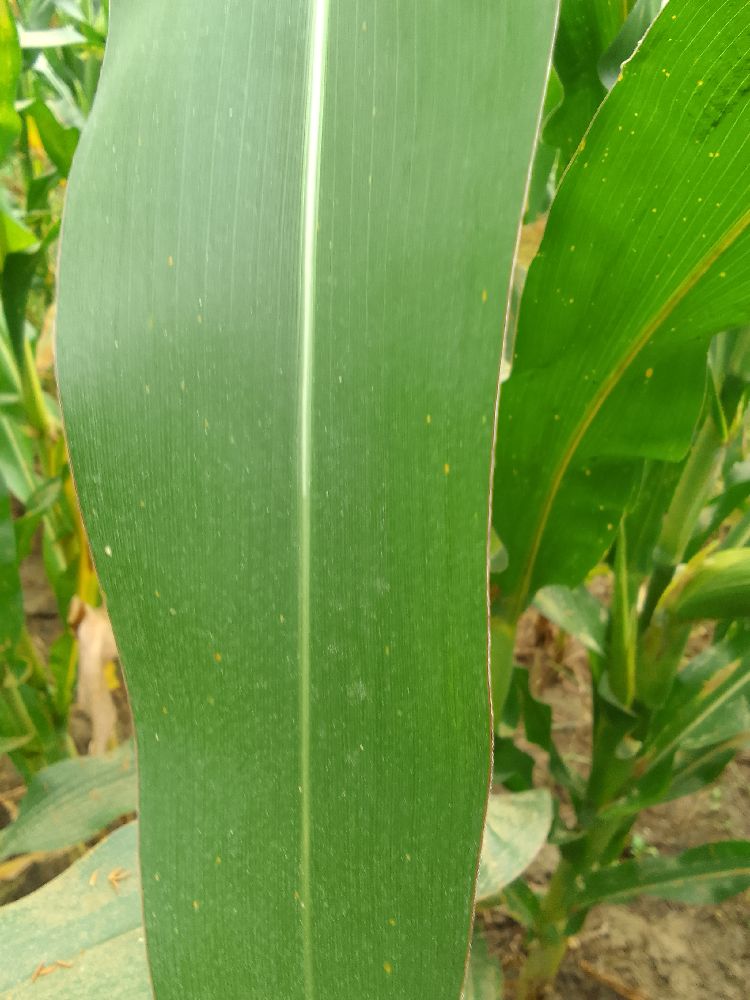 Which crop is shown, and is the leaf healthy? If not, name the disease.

maize, healthy
